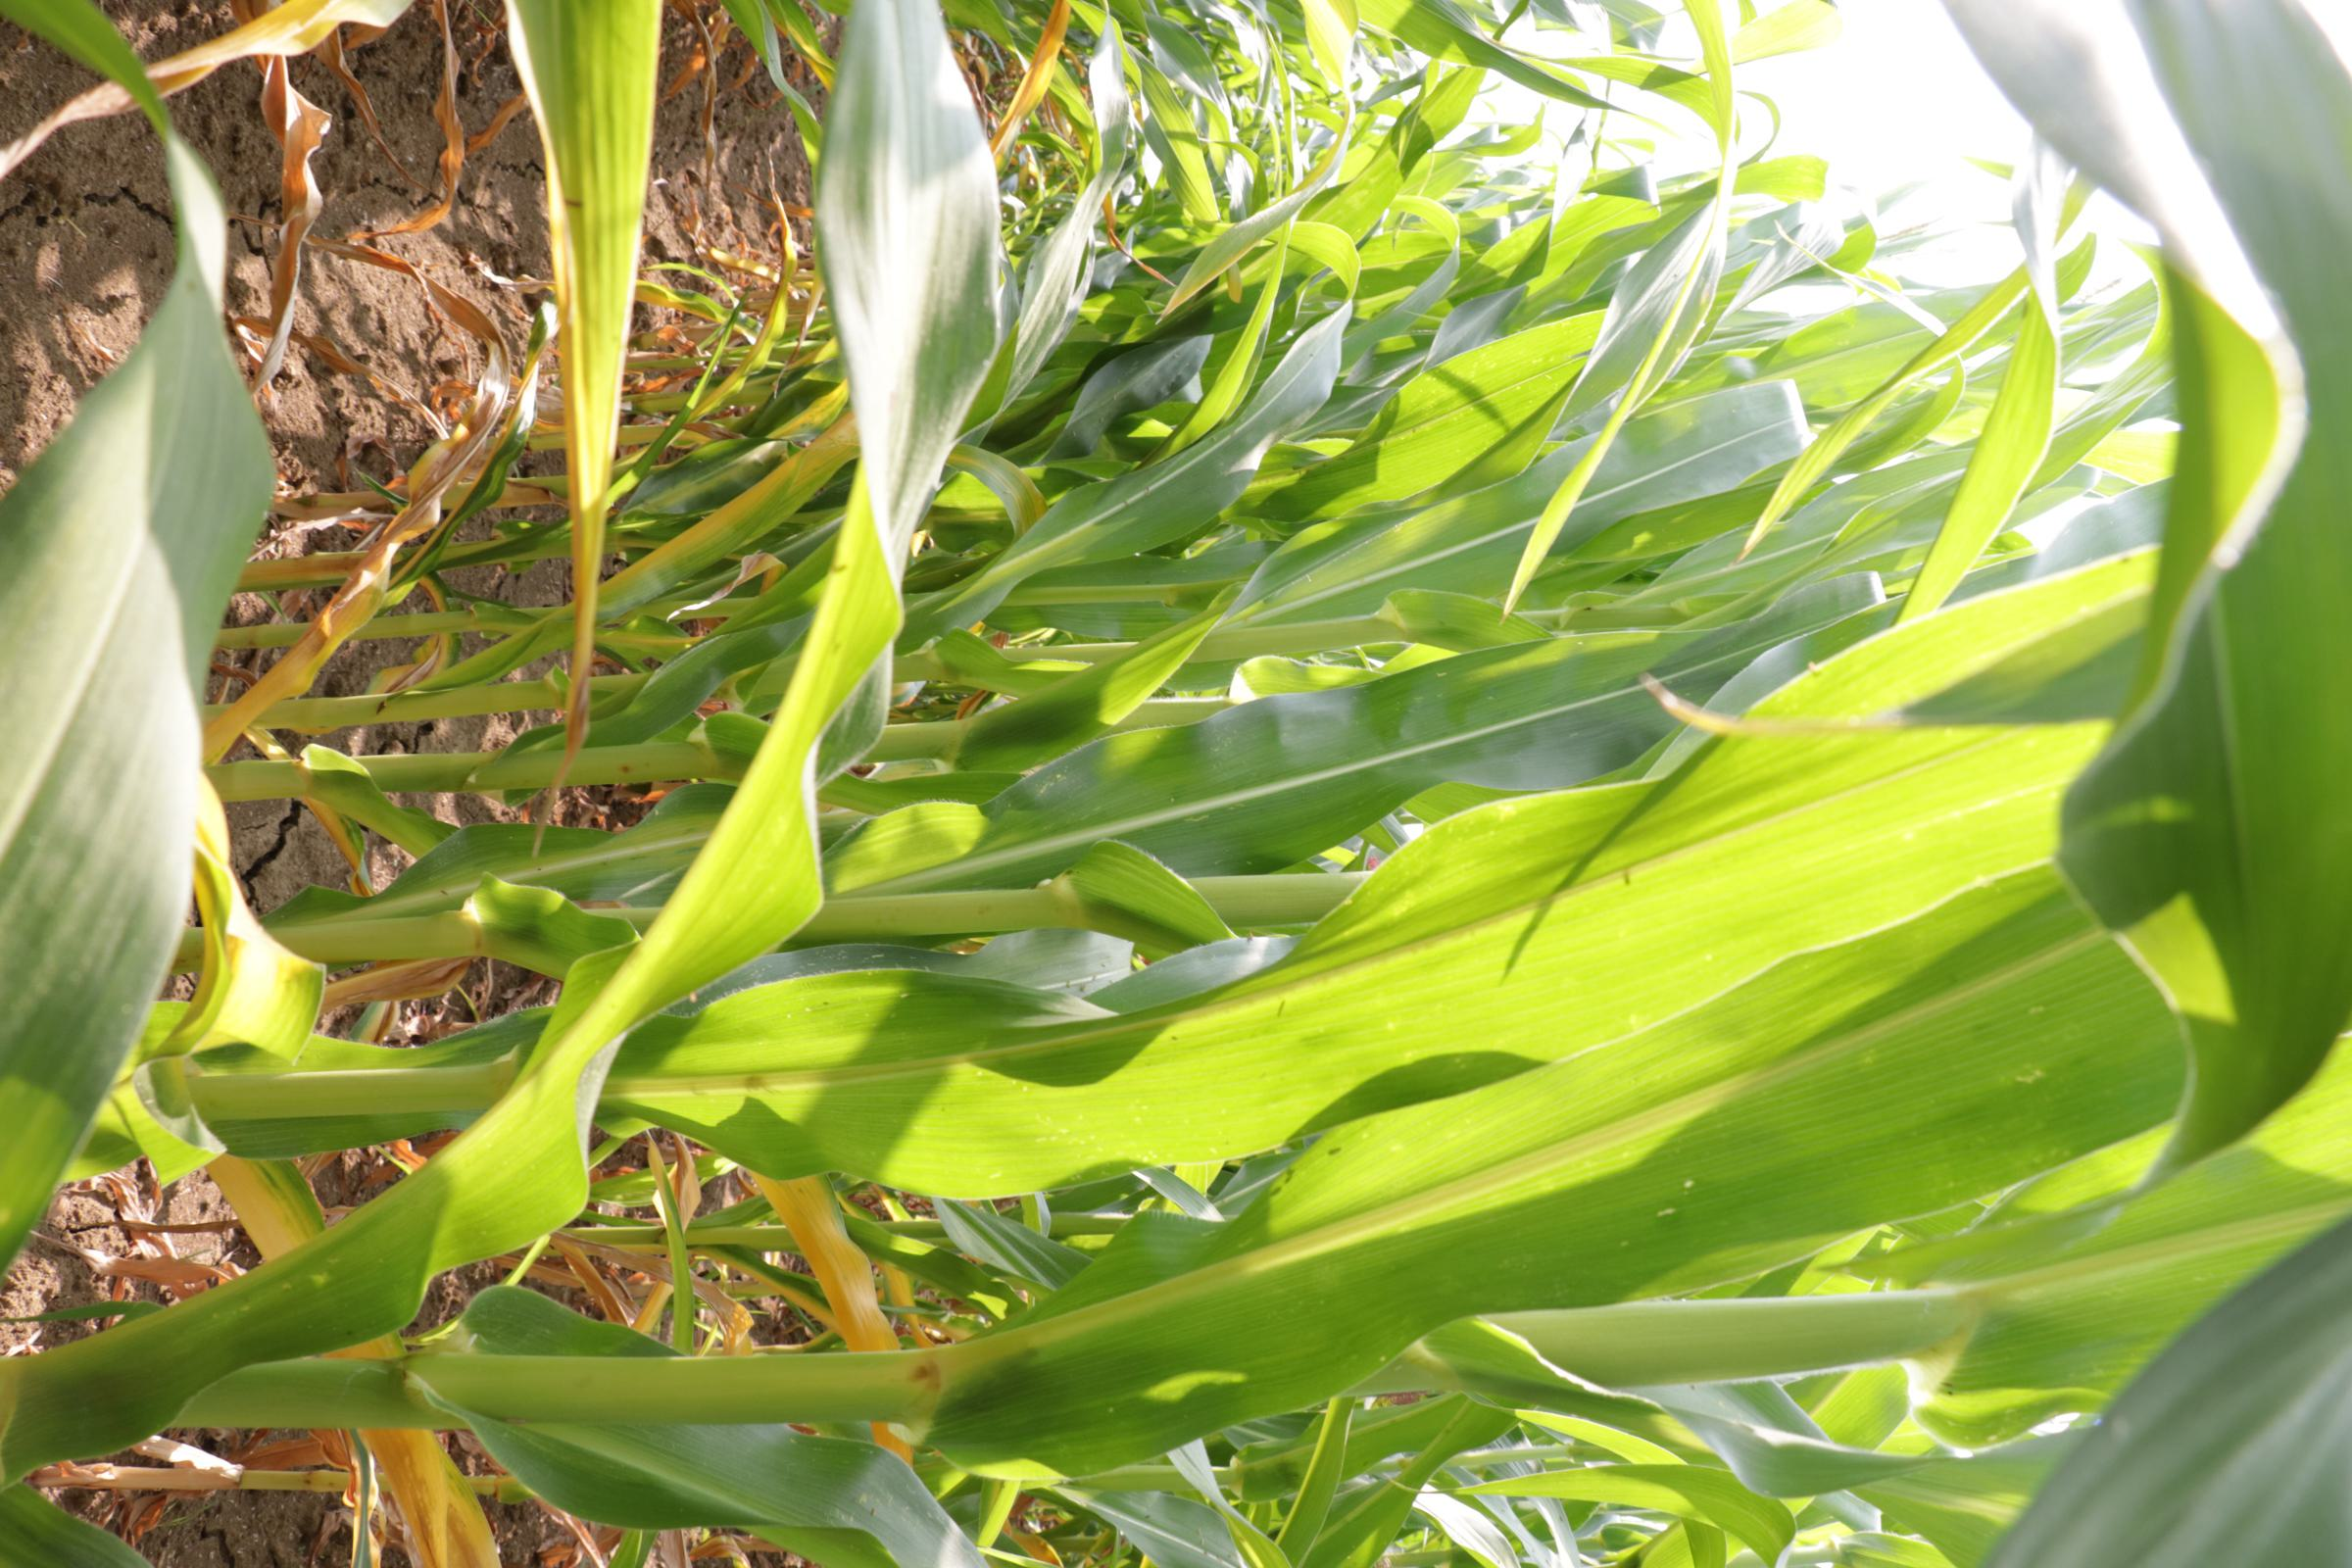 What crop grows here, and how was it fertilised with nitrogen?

maize, no added nitrogen
